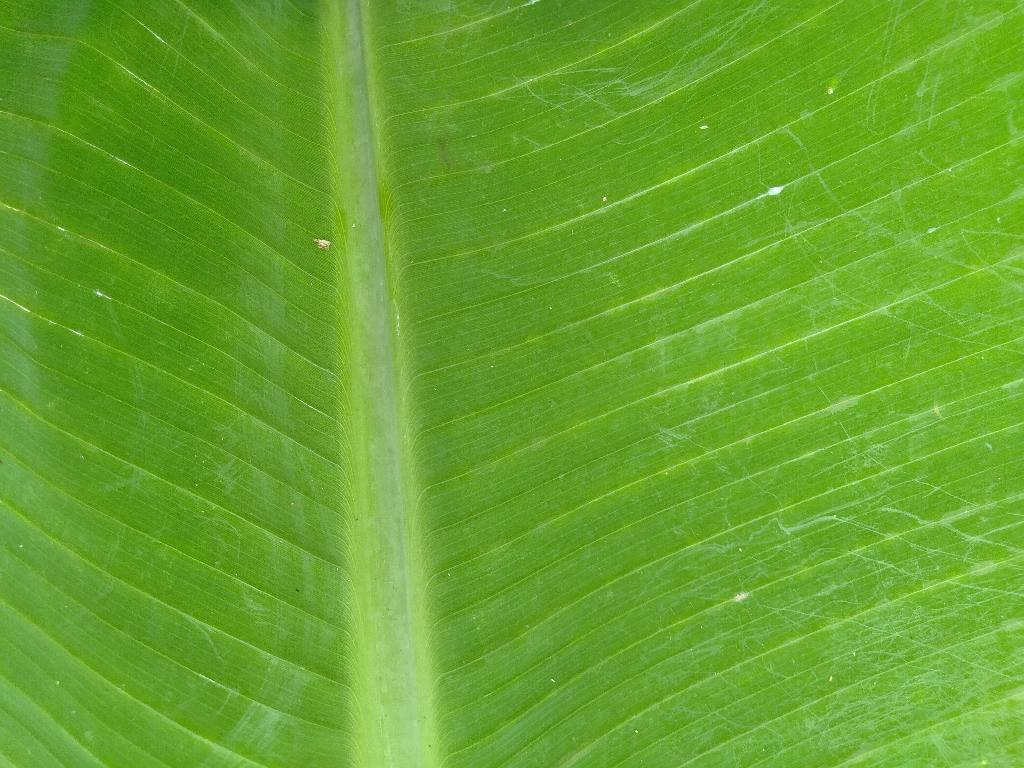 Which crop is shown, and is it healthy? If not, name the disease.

banana, healthy
